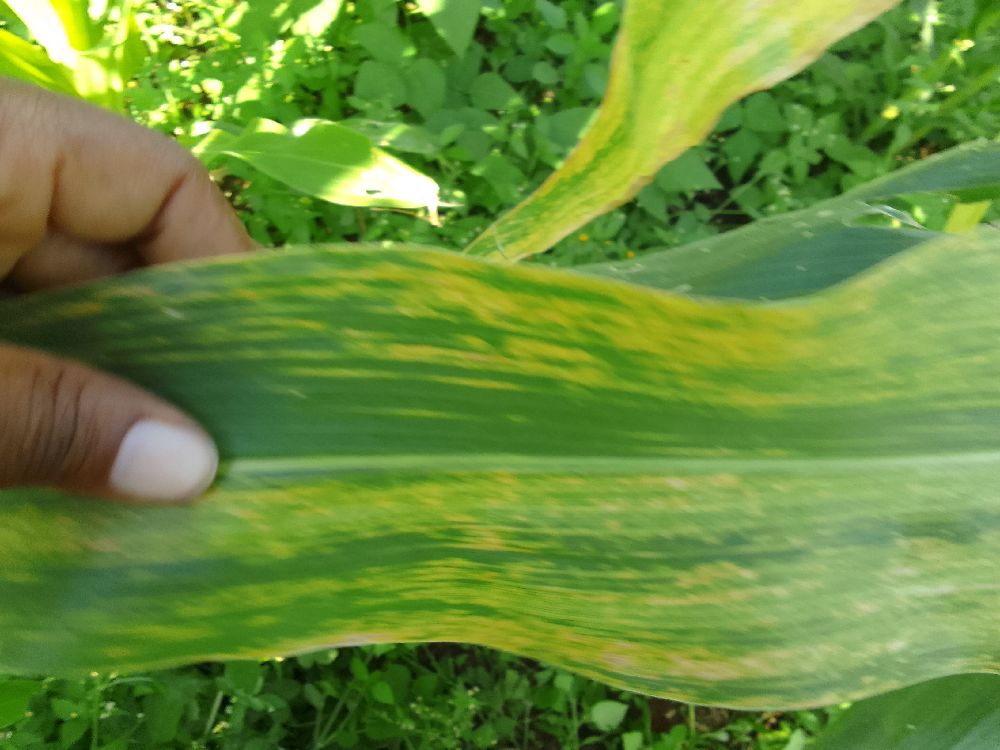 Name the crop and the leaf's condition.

maize, maize lethal necrosis
